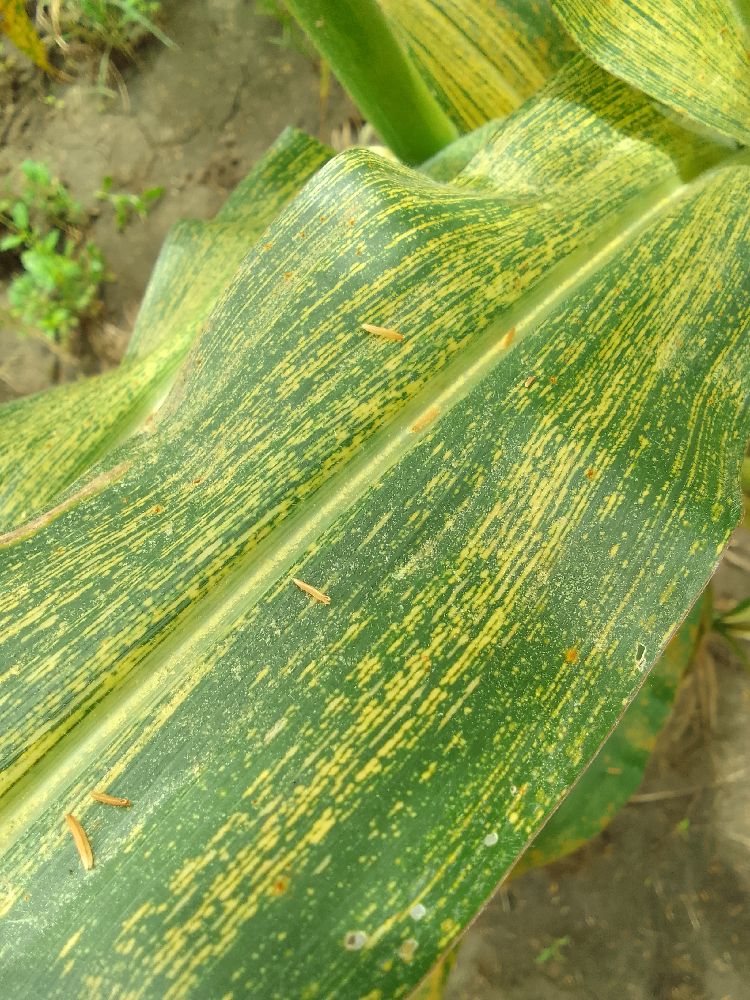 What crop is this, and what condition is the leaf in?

maize, maize streak virus
